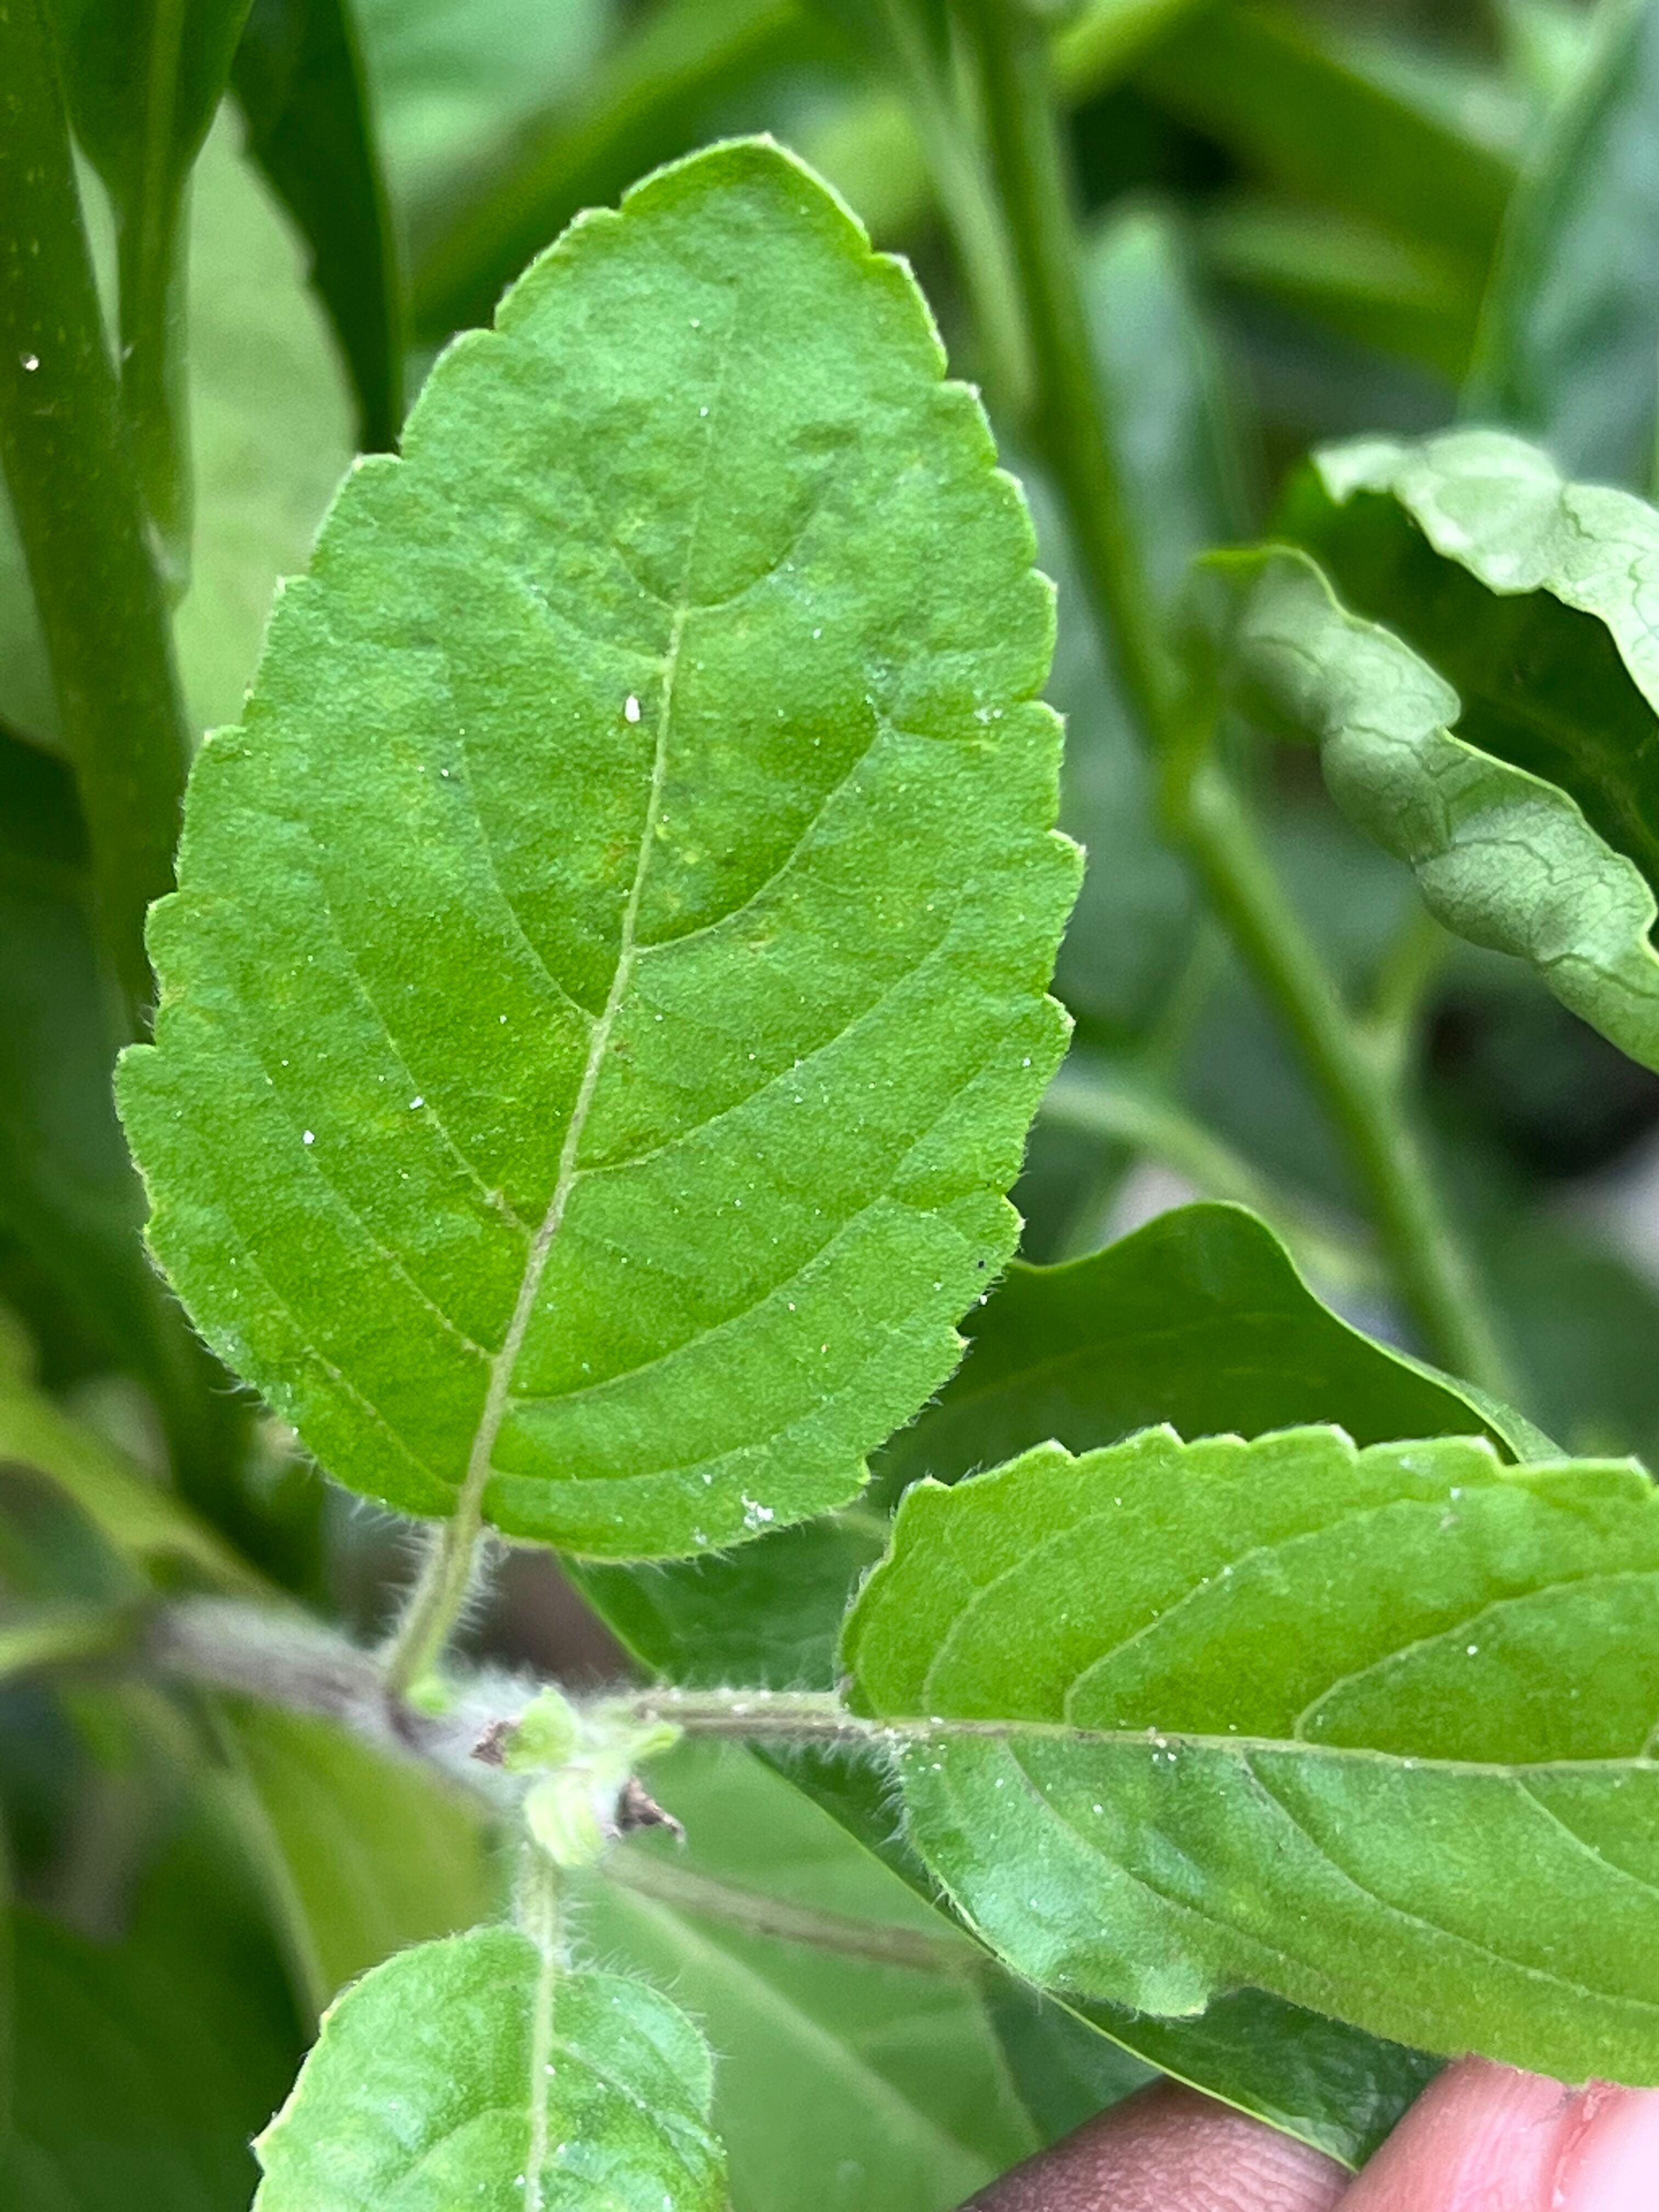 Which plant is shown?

tulshi
